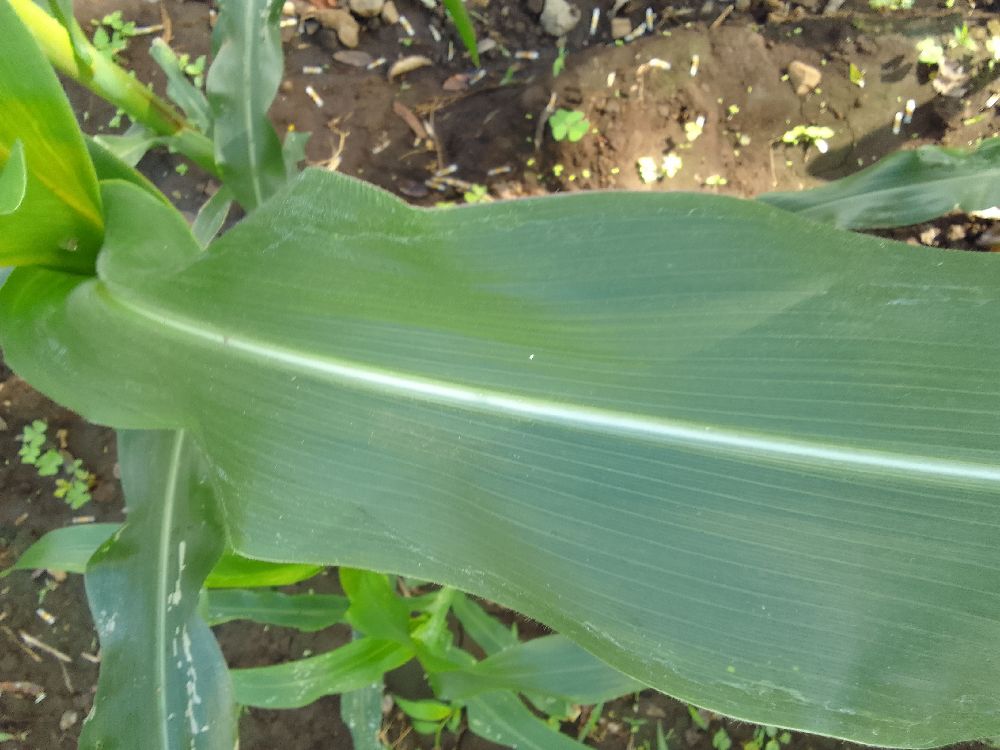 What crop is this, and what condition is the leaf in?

maize, healthy
